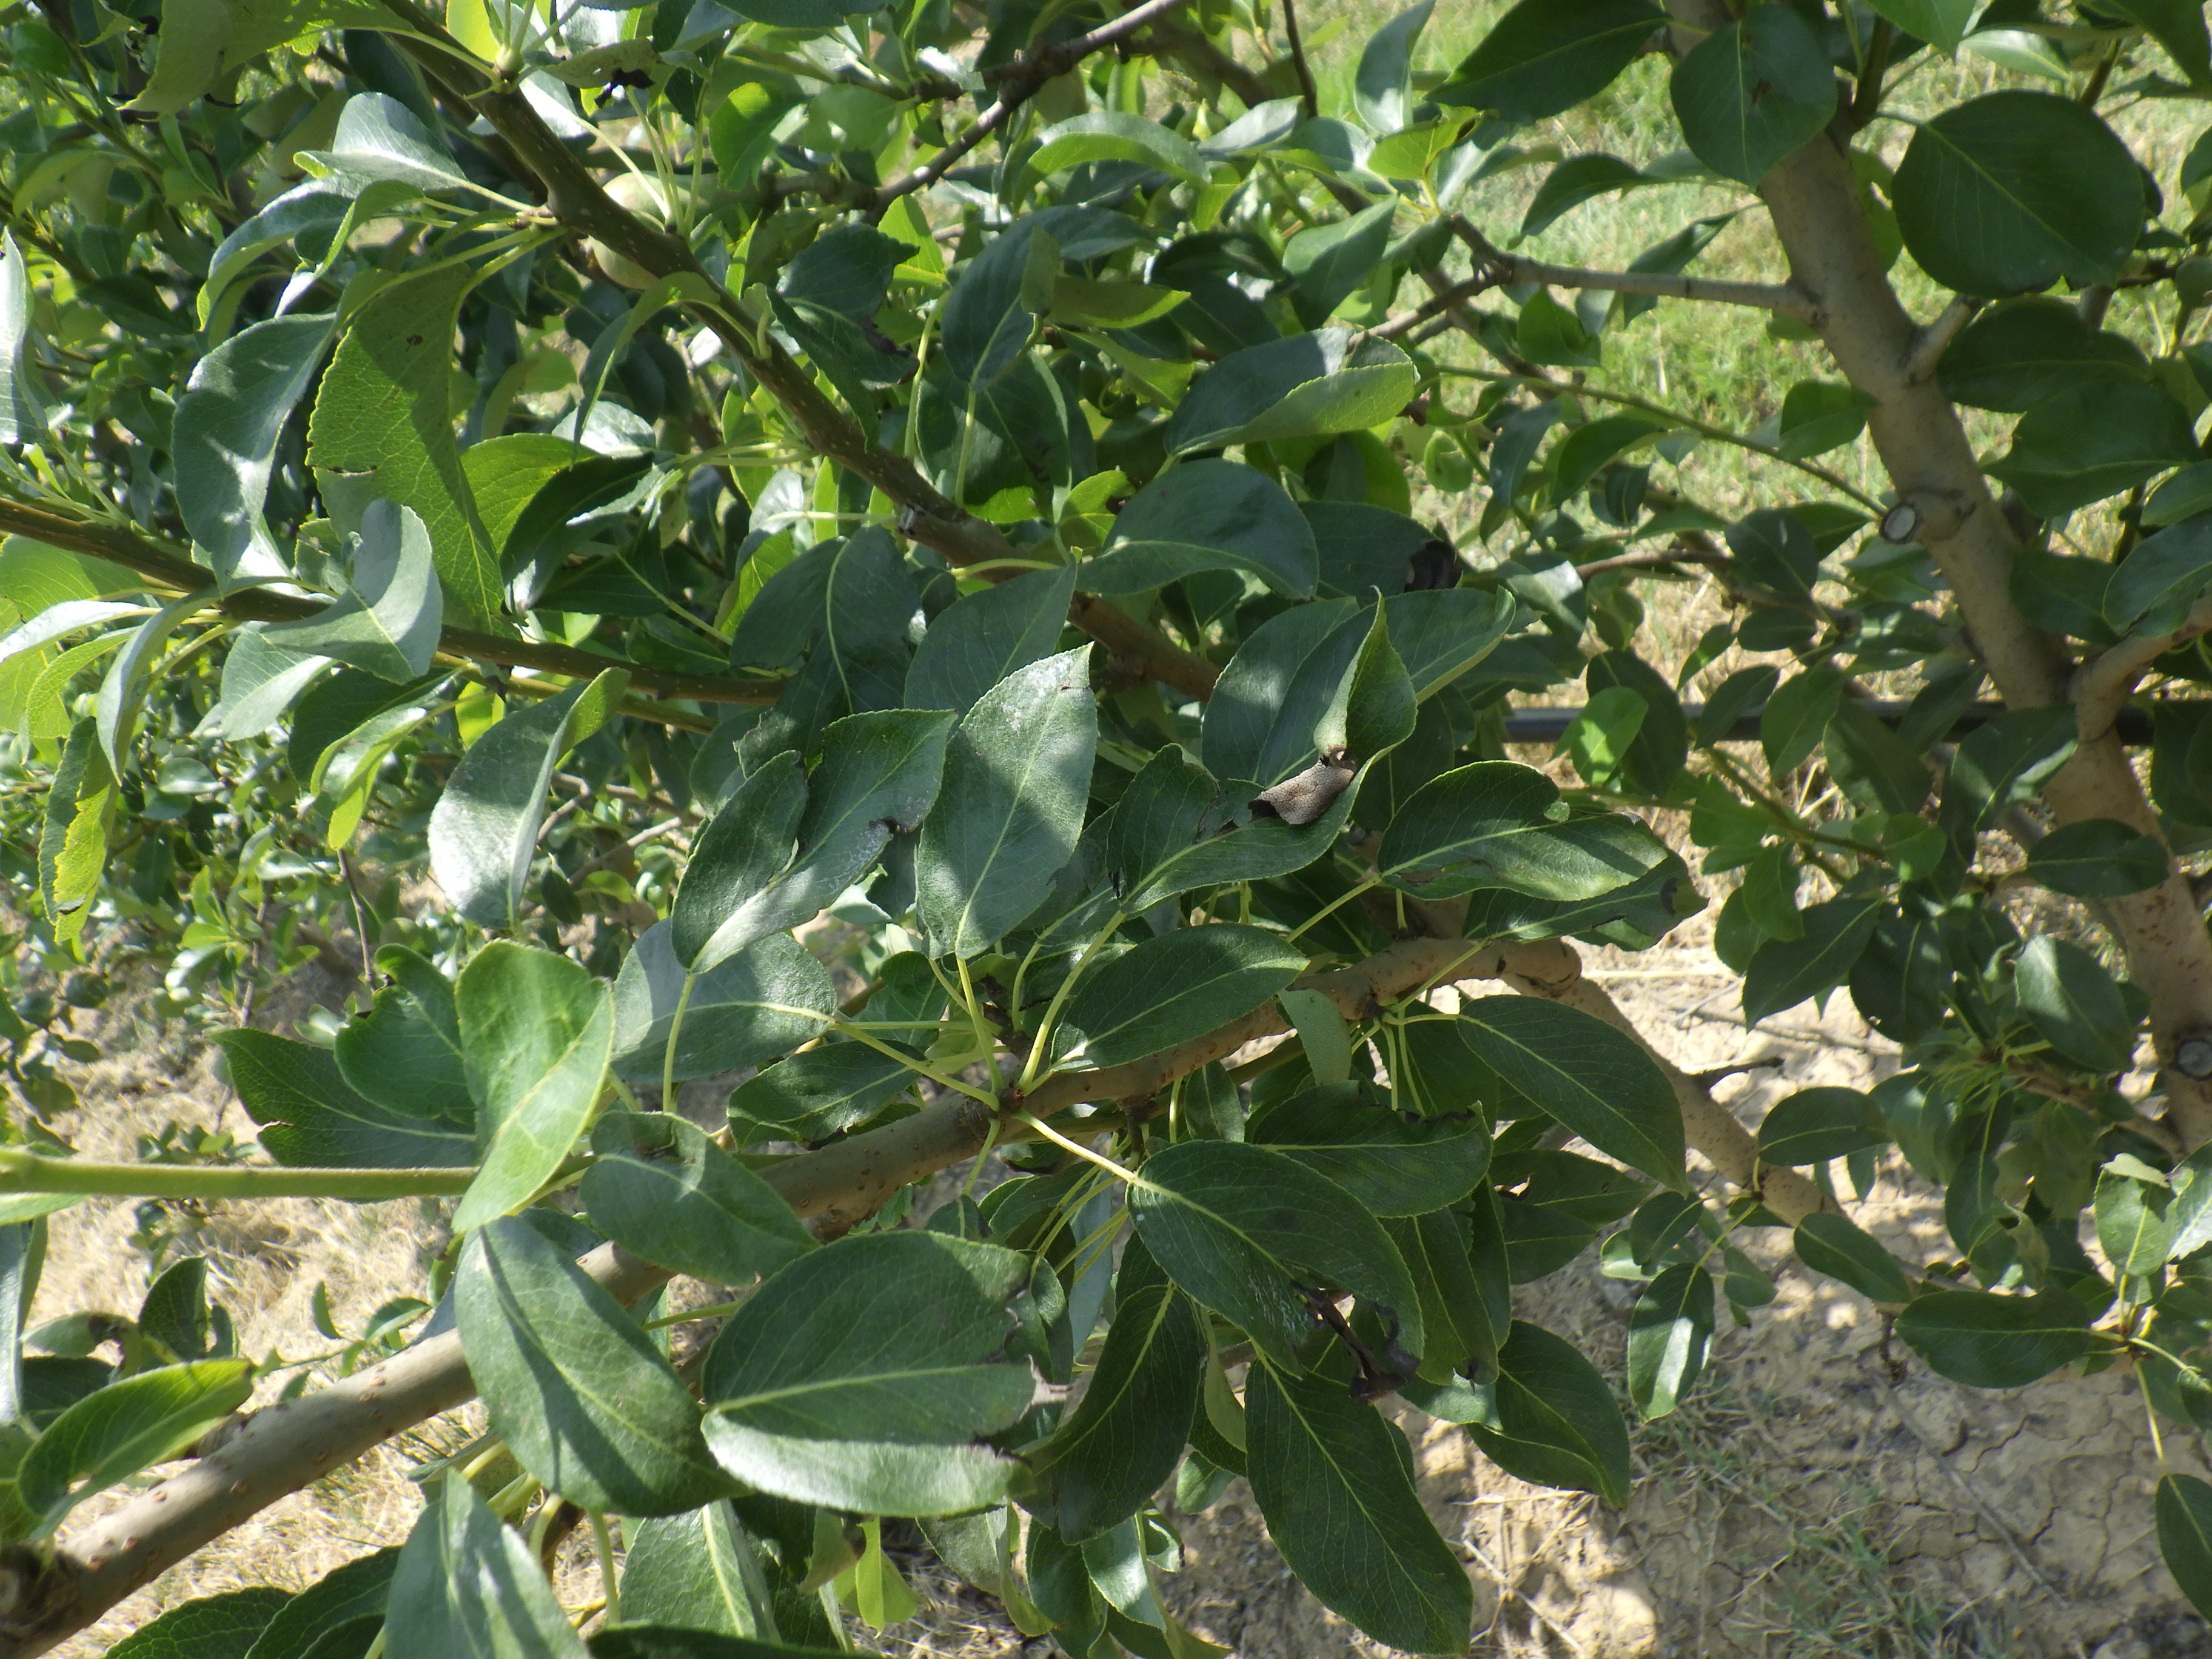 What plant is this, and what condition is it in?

pear, mechanical damage, phytophagous
